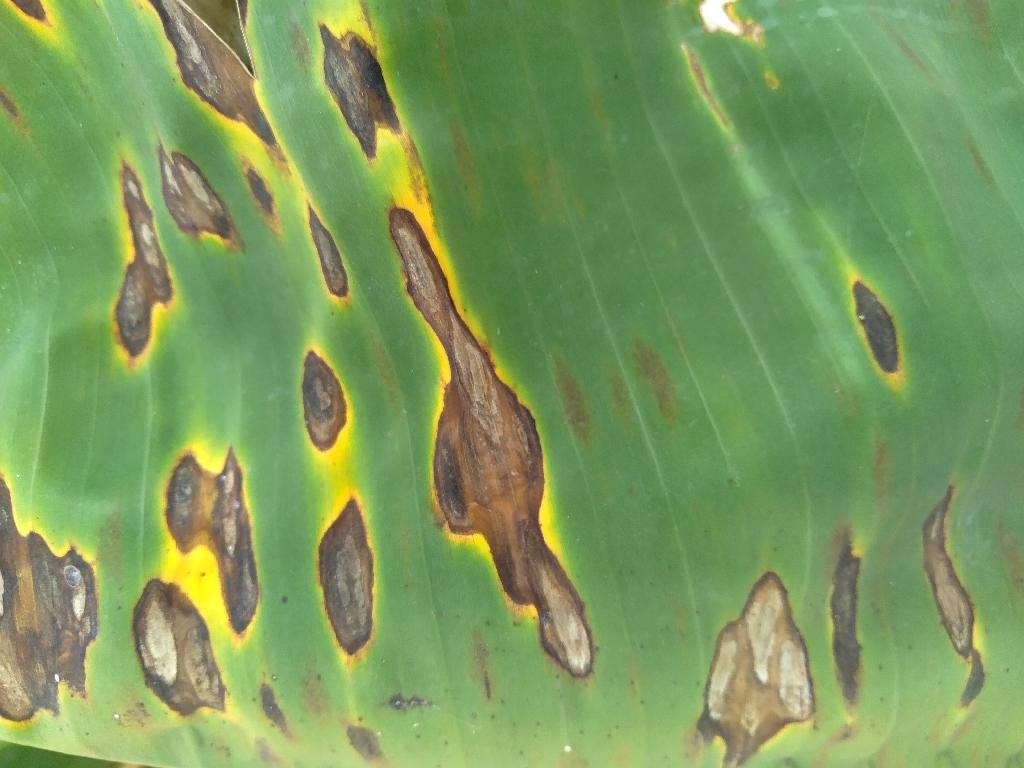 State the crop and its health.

banana, black sigatoka
